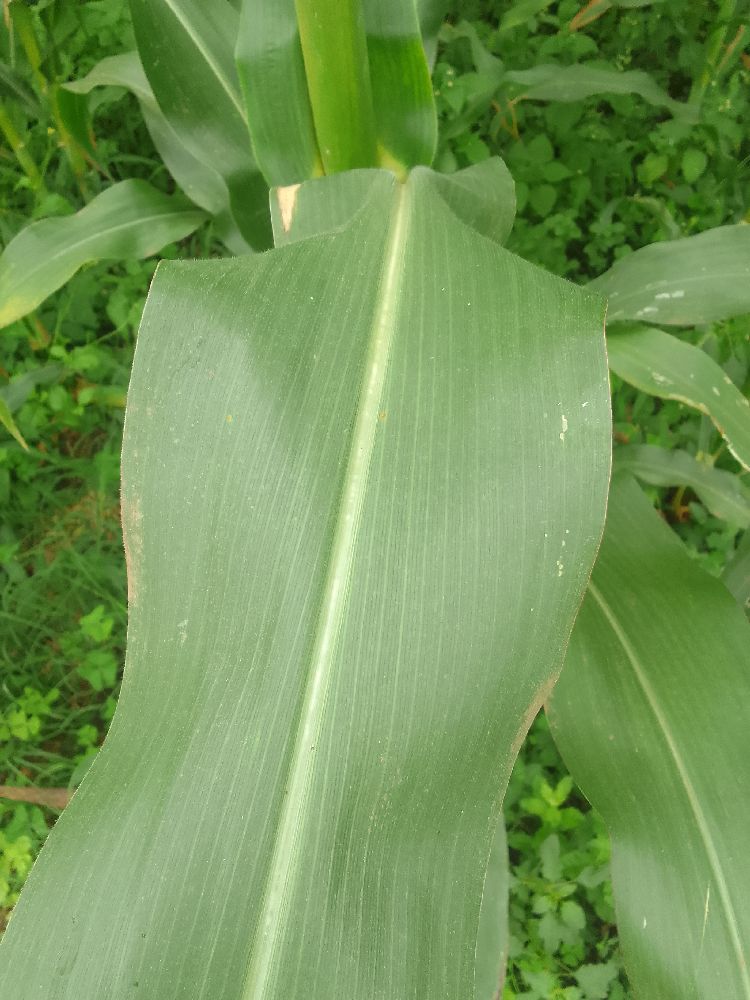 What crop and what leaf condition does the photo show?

maize, healthy
